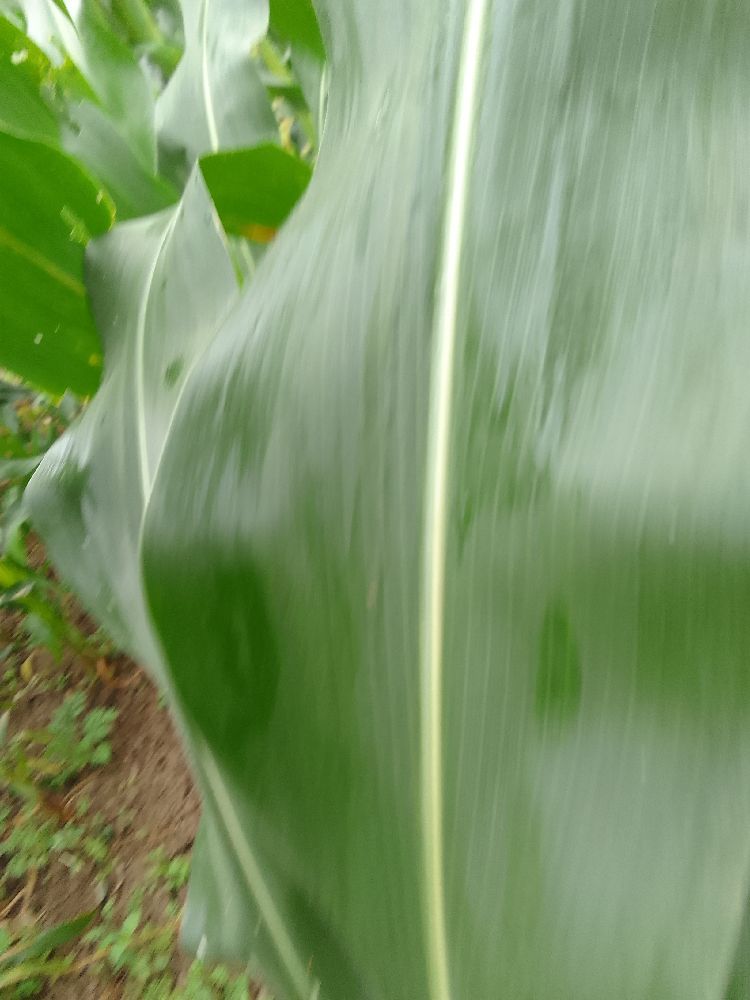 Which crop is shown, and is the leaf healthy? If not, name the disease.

maize, healthy
